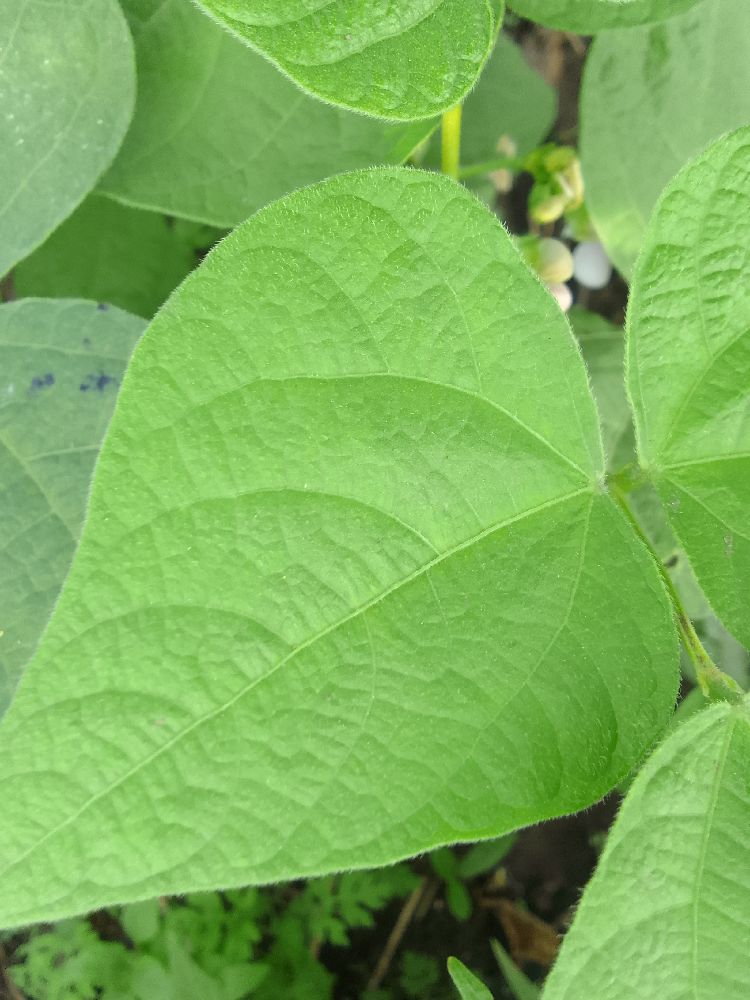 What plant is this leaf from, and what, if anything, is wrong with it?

common bean, healthy
